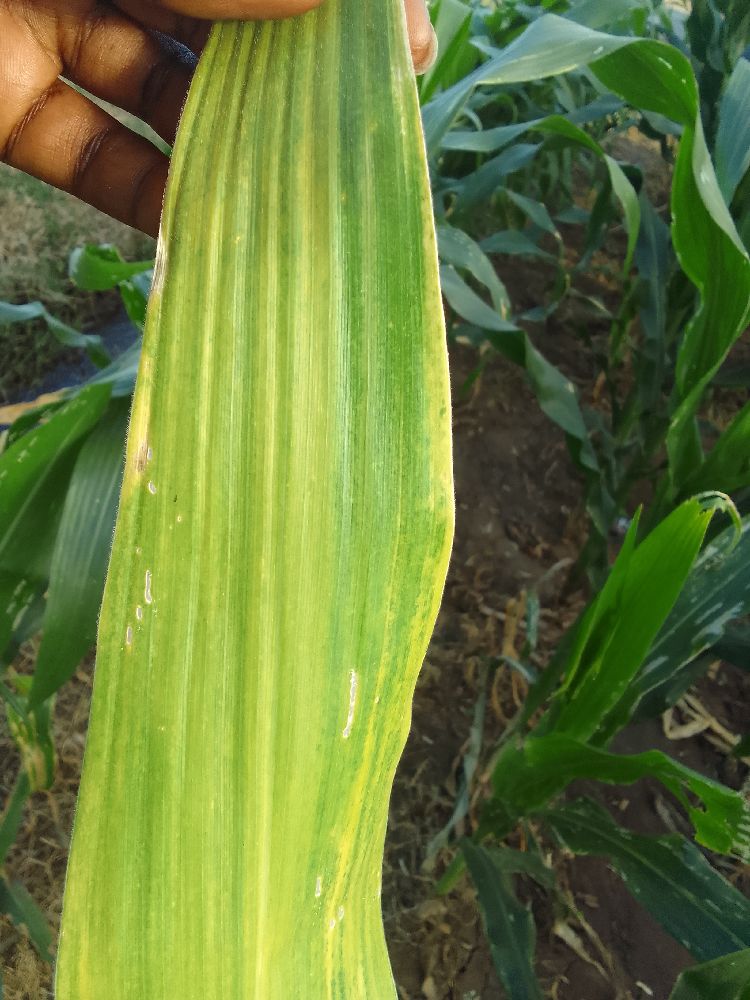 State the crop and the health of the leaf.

maize, maize lethal necrosis
